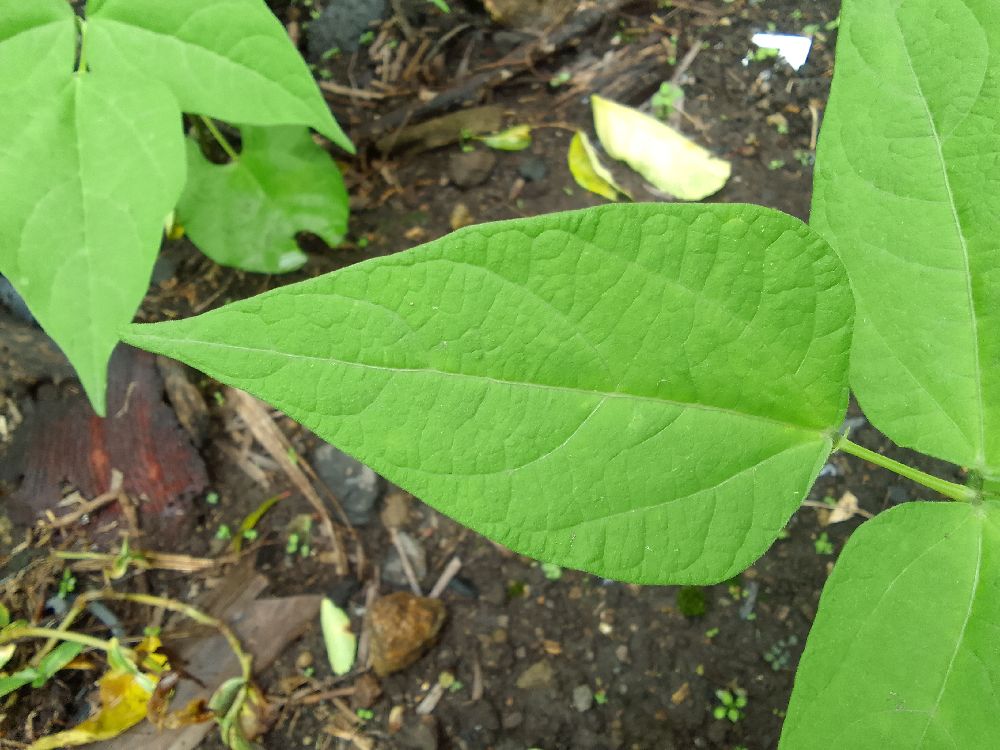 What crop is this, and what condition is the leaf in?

common bean, healthy
